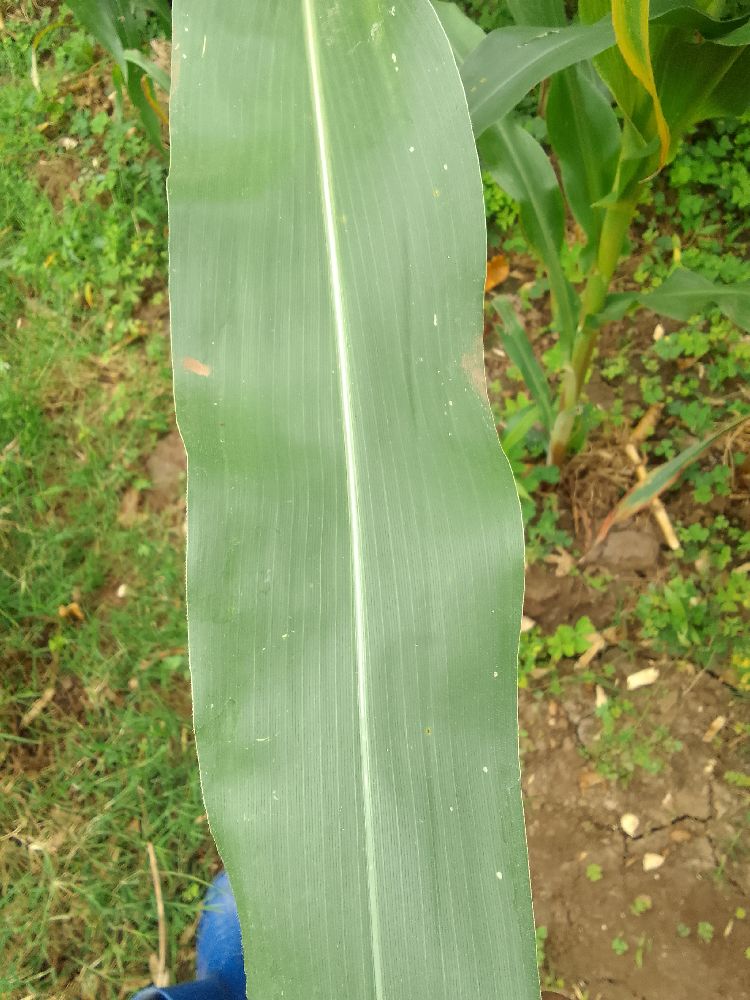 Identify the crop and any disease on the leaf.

maize, healthy
